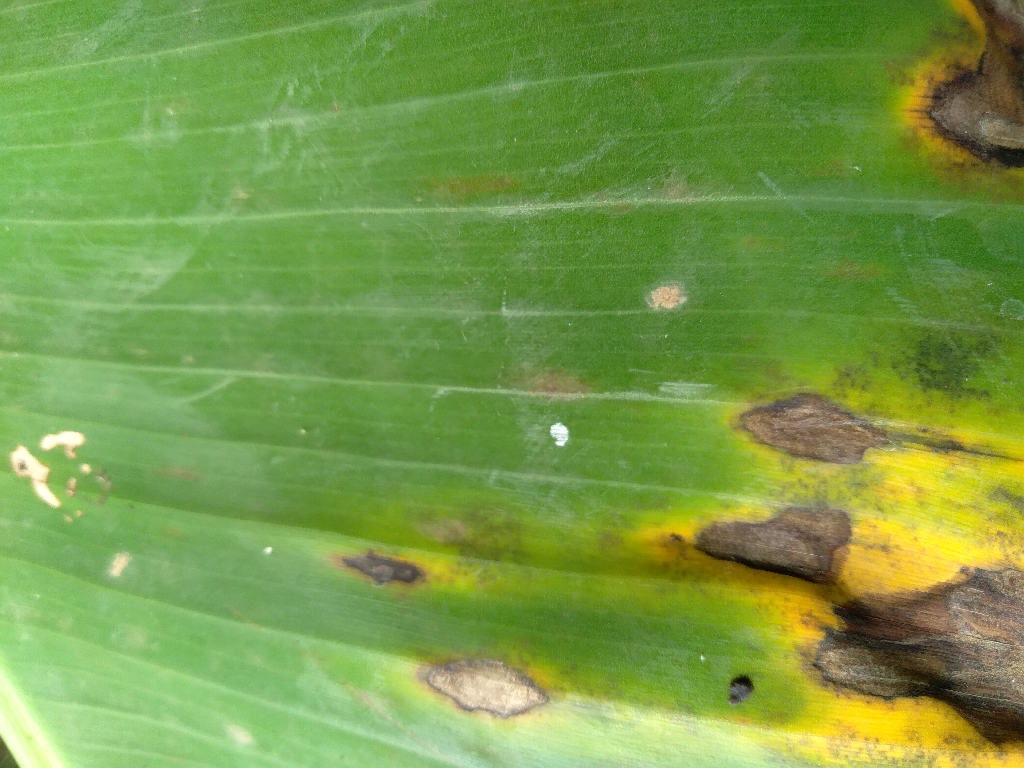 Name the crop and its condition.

banana, black sigatoka
